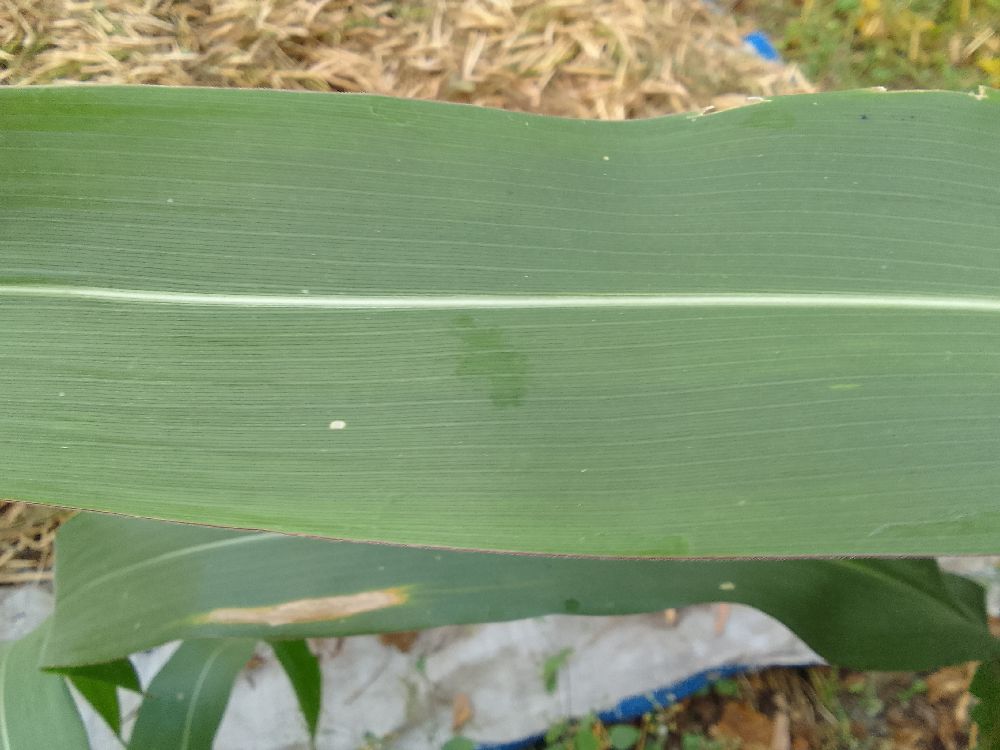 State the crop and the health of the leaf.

maize, healthy
